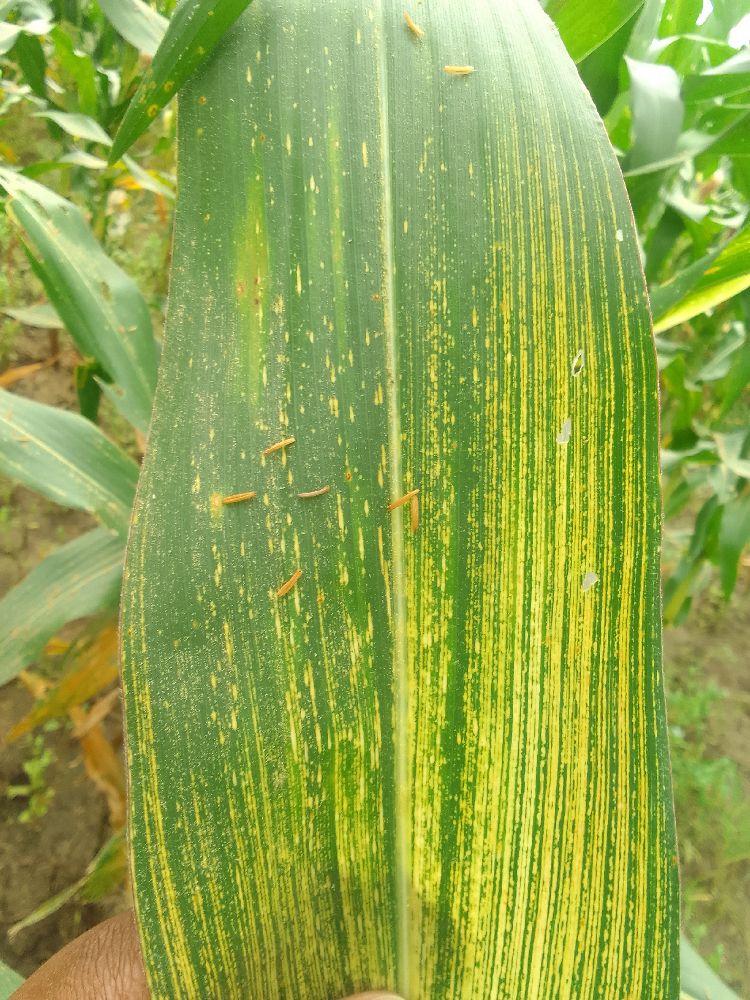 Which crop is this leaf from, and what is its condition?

maize, maize streak virus
